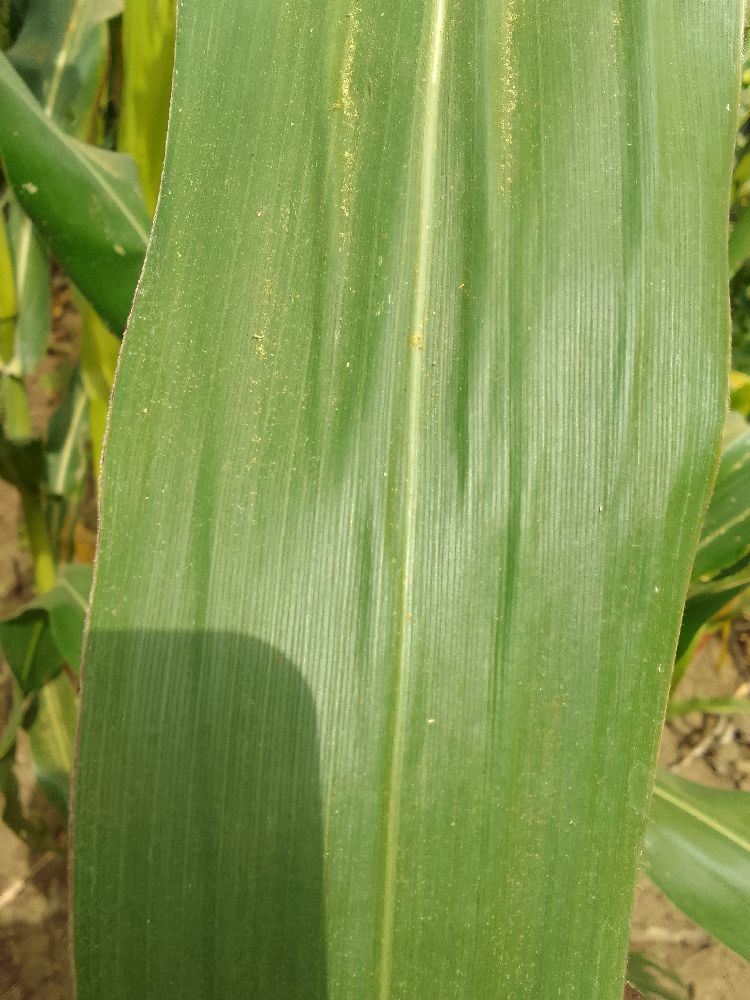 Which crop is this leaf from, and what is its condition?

maize, healthy
